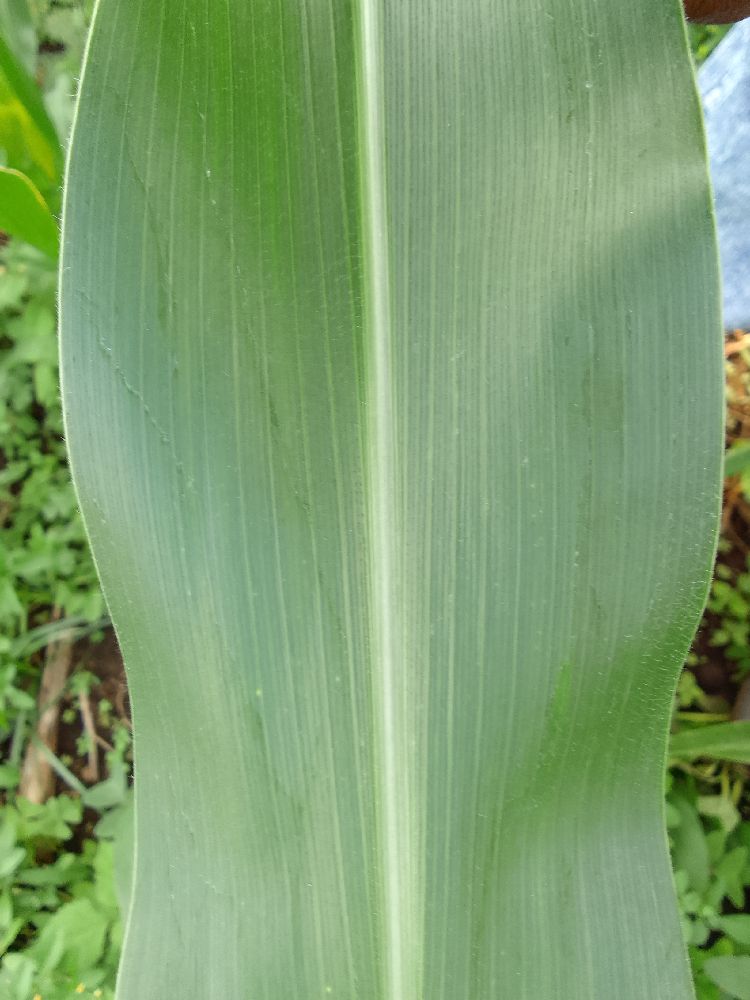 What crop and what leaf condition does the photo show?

maize, healthy
